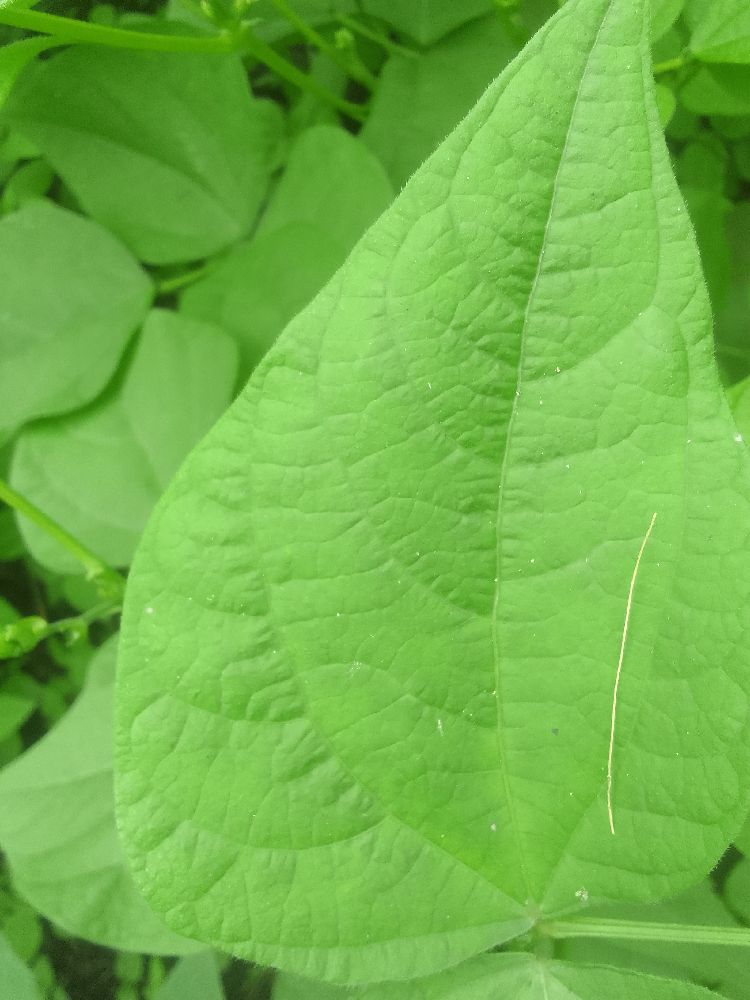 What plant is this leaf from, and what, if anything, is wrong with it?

common bean, healthy
